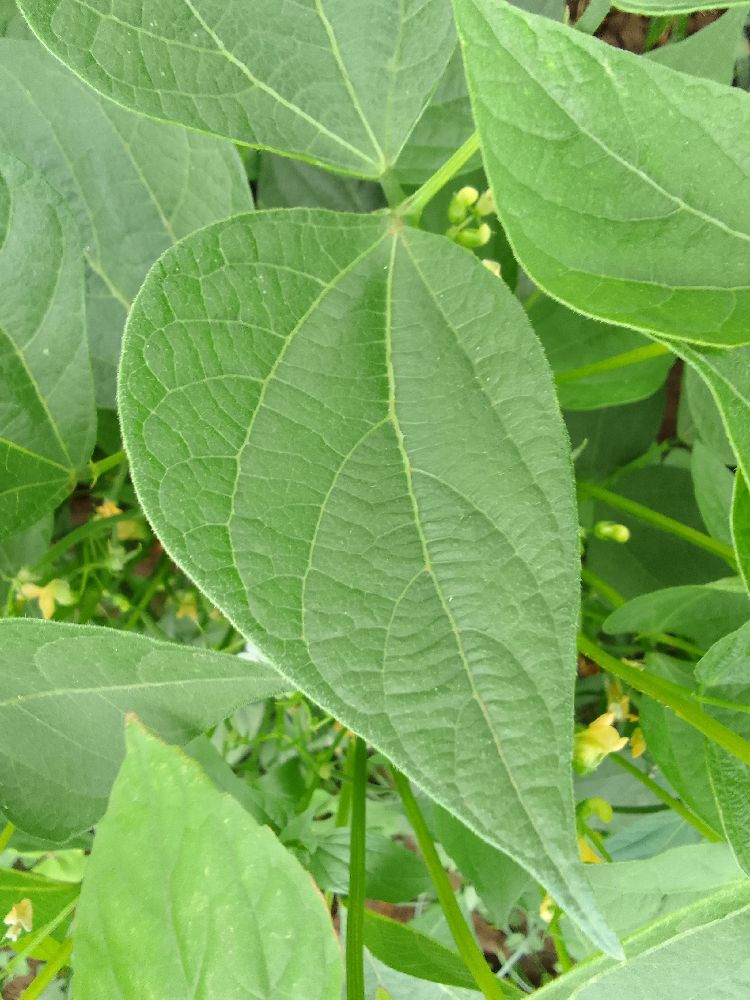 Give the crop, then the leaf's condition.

common bean, healthy
